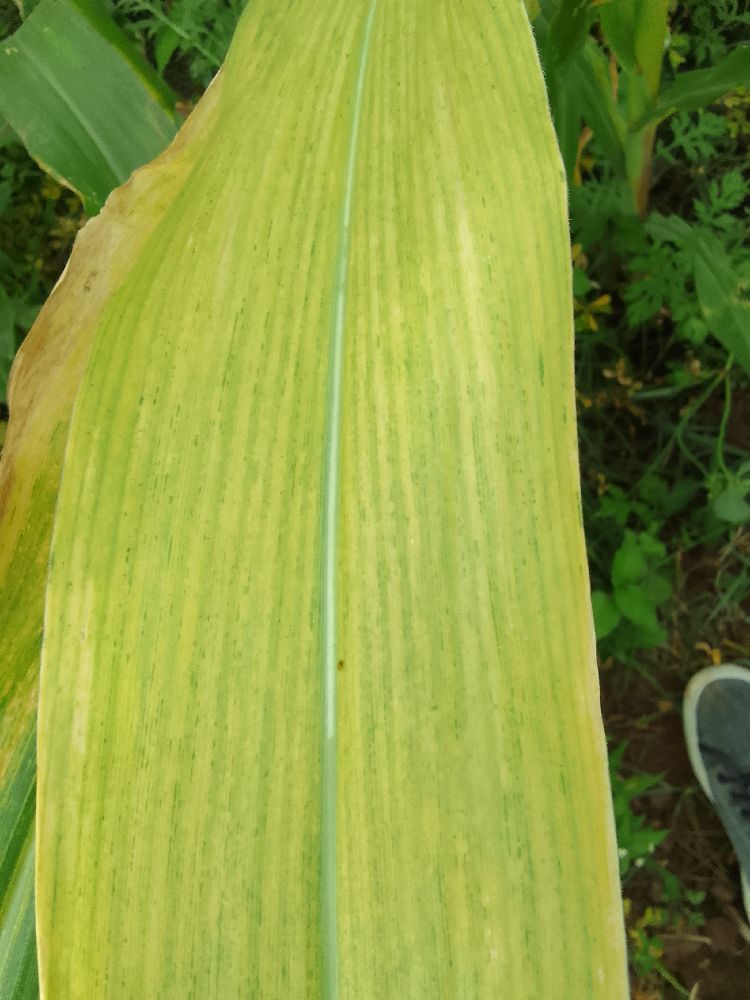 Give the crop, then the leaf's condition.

maize, maize lethal necrosis
